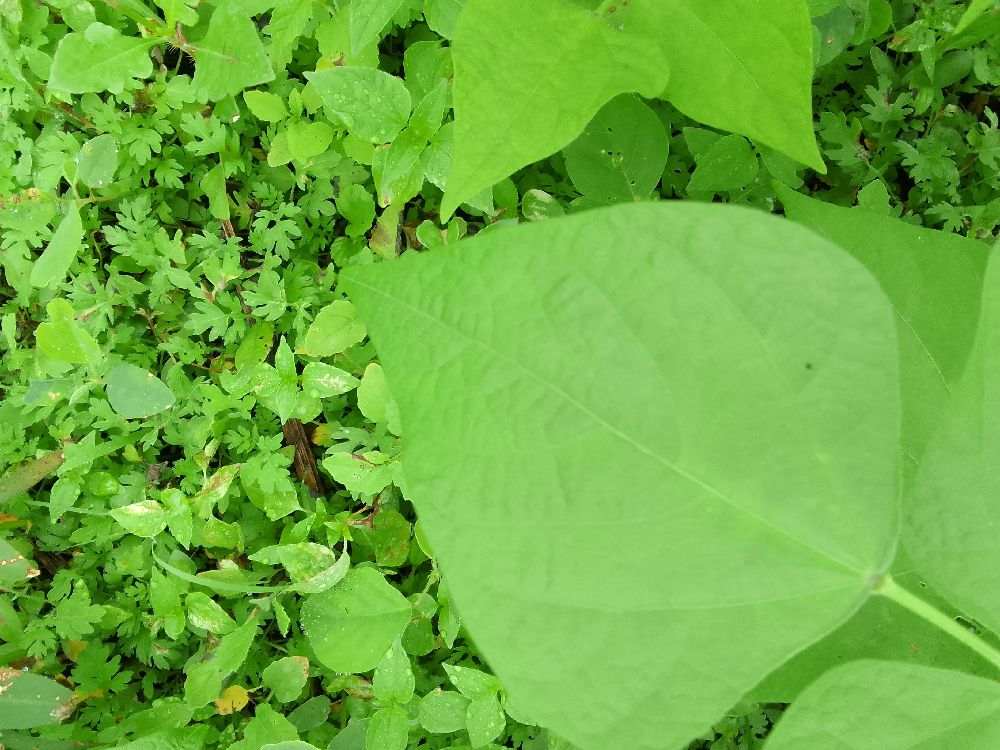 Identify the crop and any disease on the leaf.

common bean, healthy
